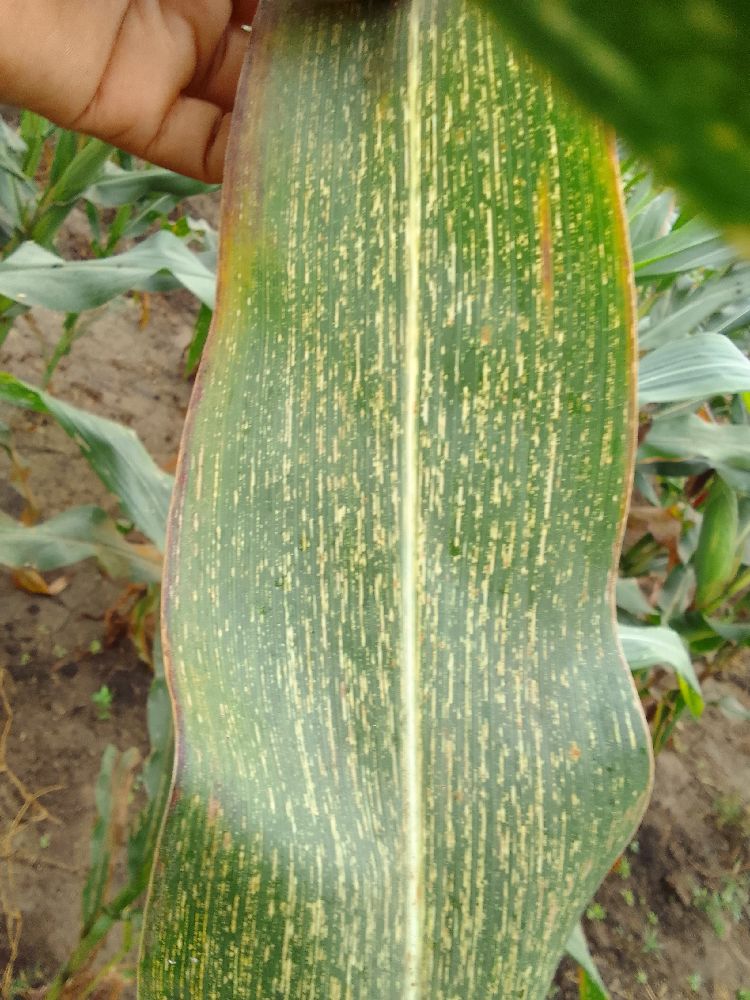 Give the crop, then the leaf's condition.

maize, maize streak virus
